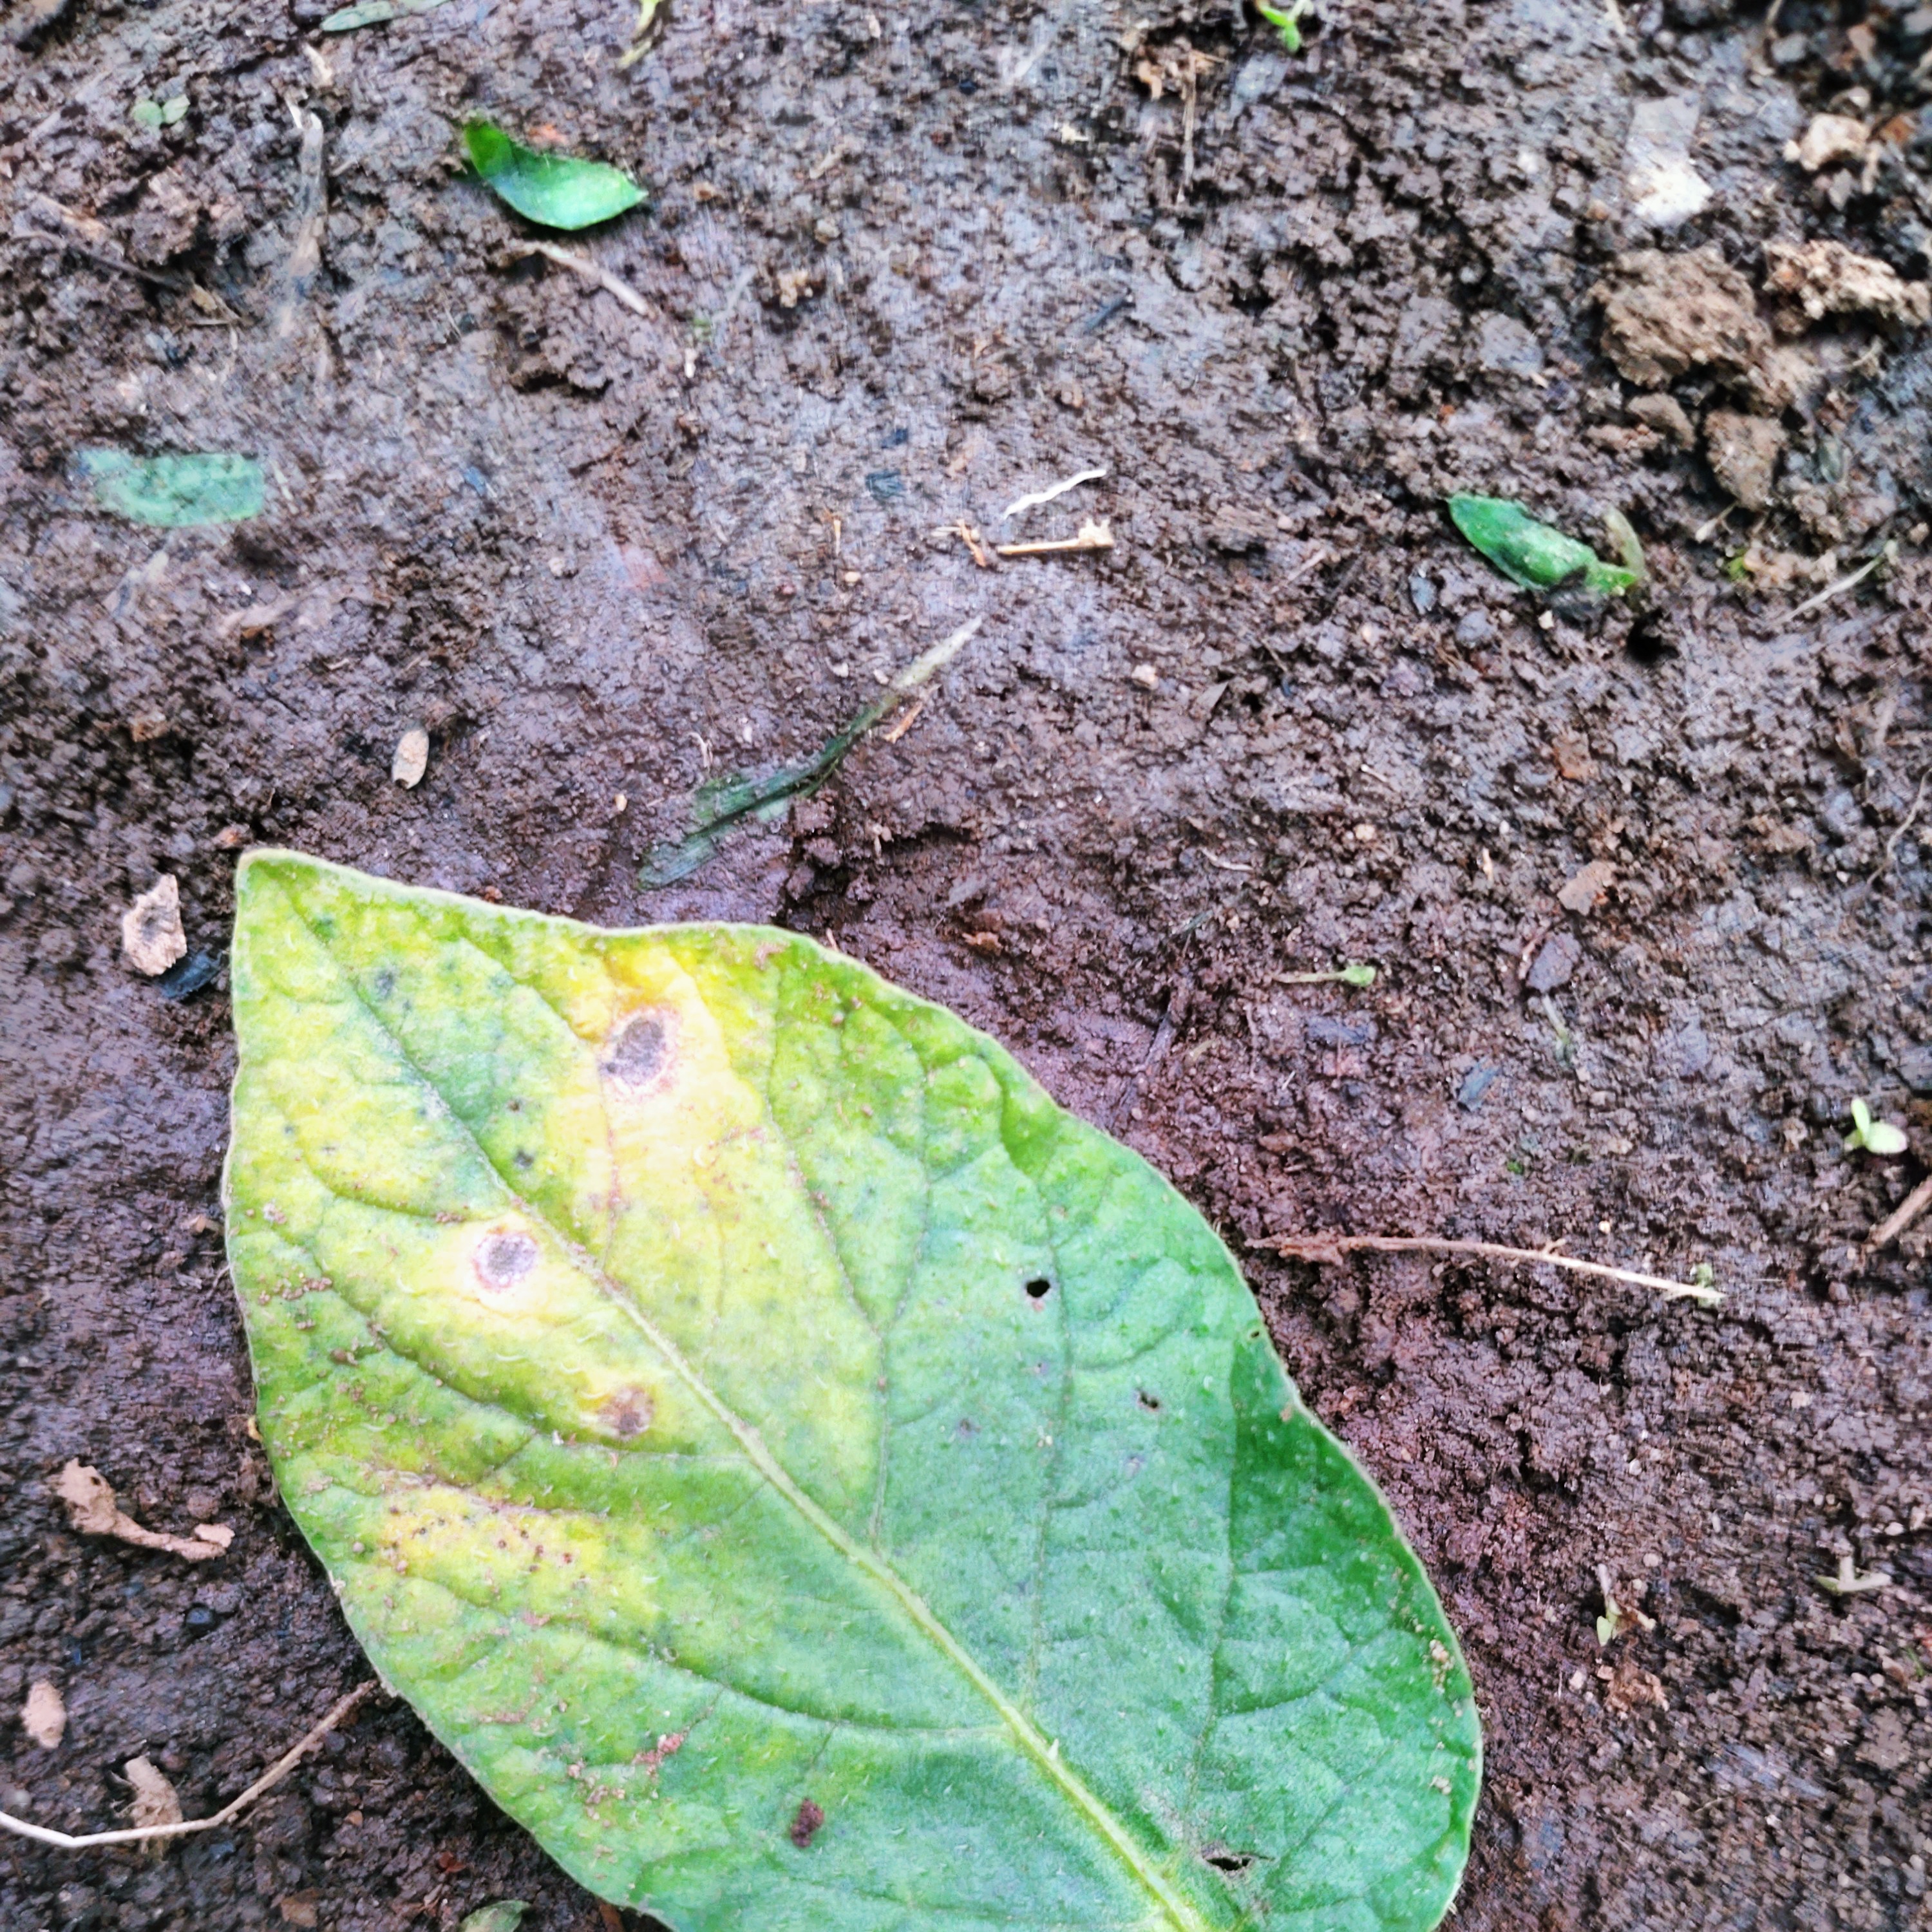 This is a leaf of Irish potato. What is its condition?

late blight
